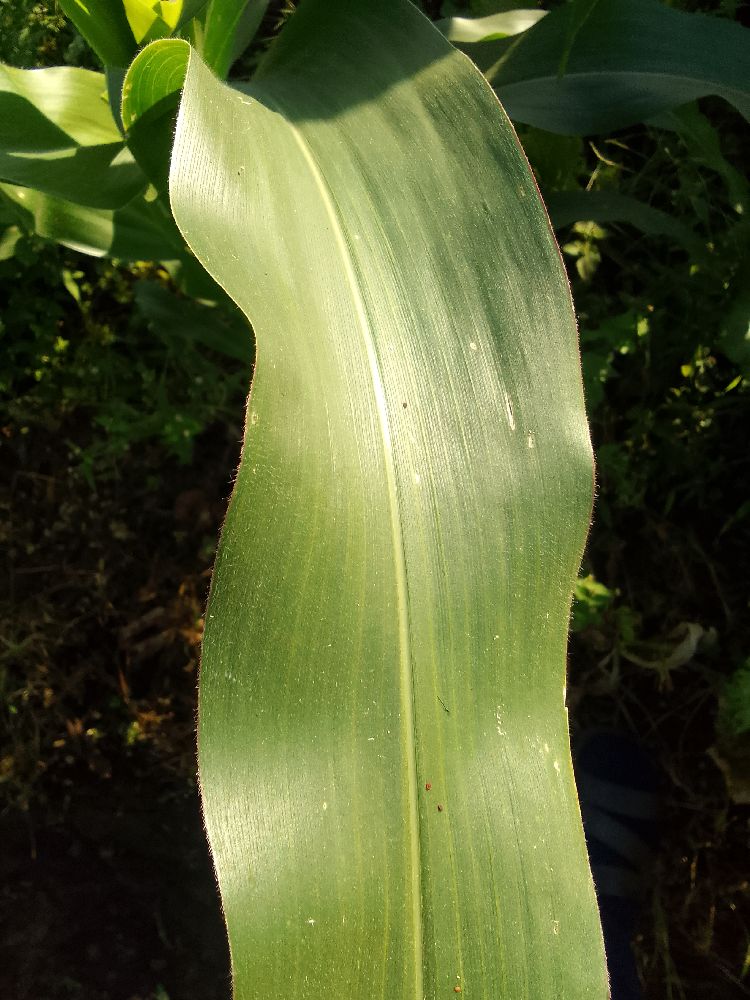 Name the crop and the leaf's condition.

maize, healthy
